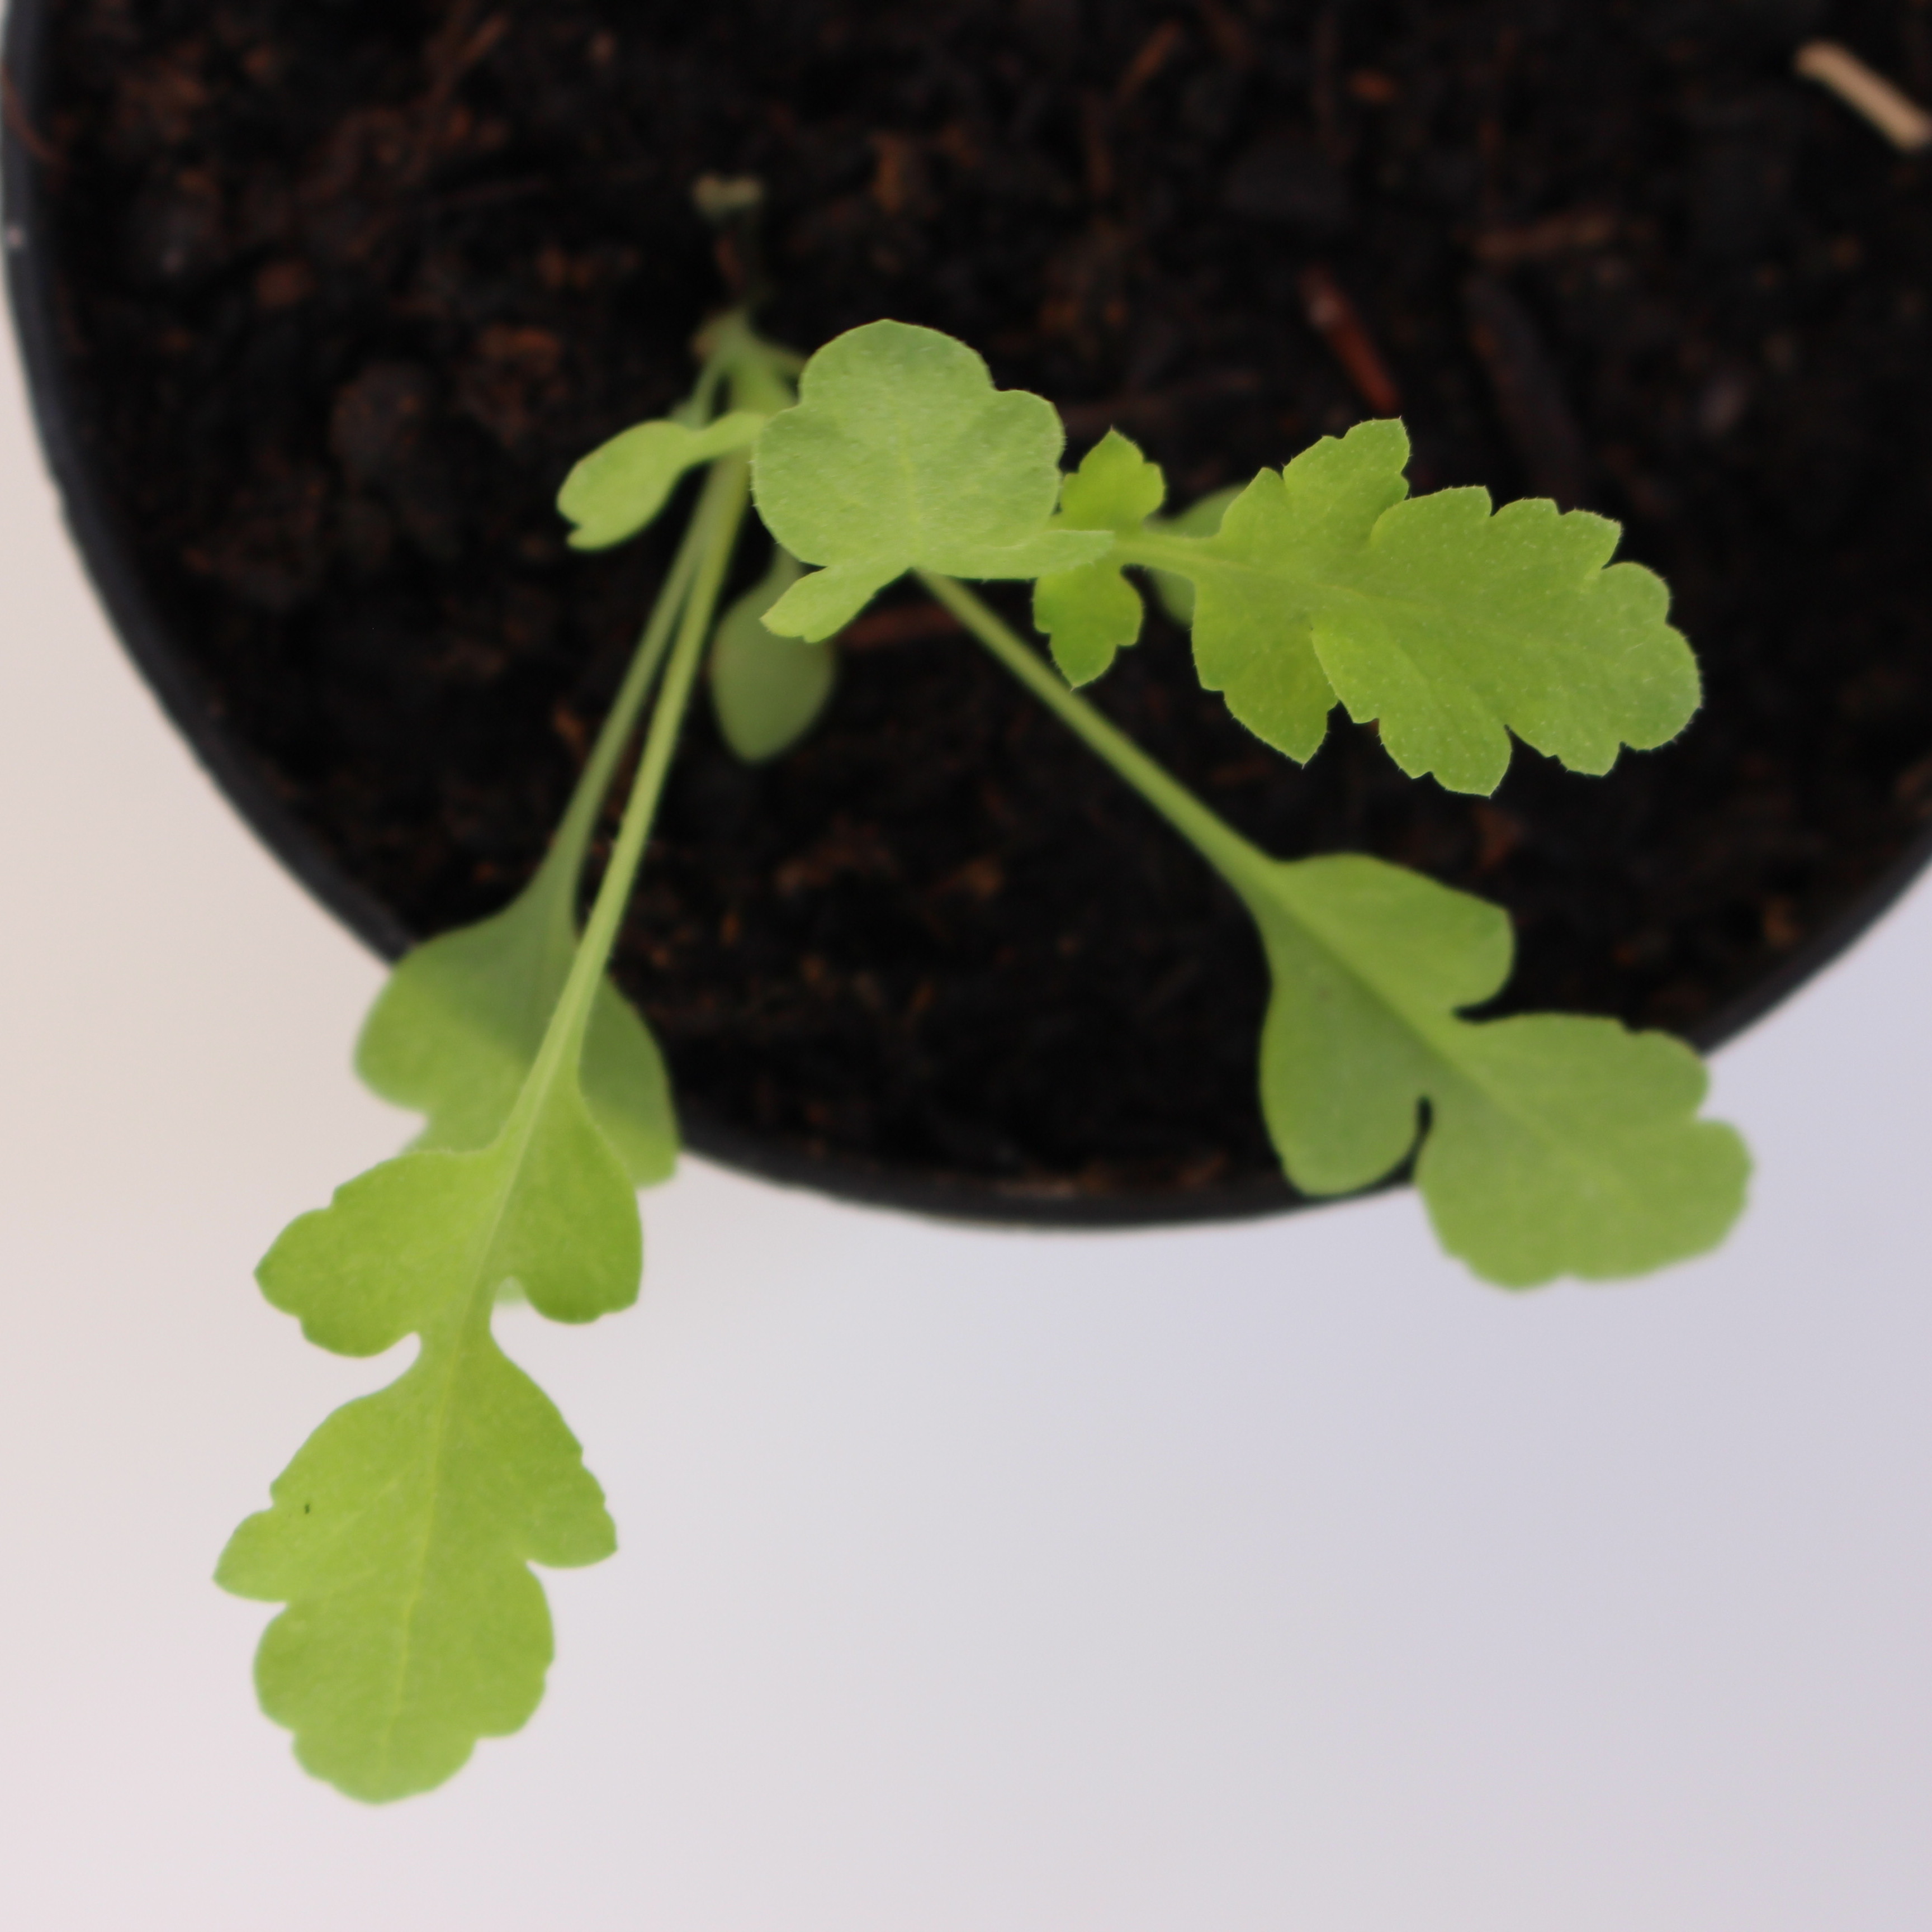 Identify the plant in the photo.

Papaver rhoeas
